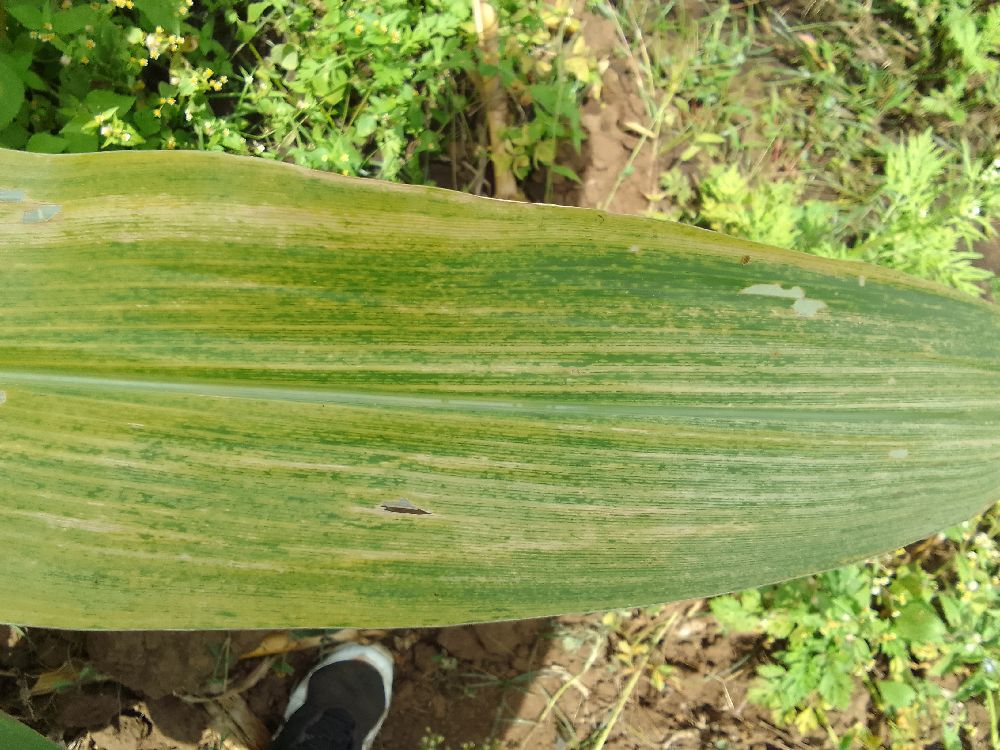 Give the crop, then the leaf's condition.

maize, maize lethal necrosis
